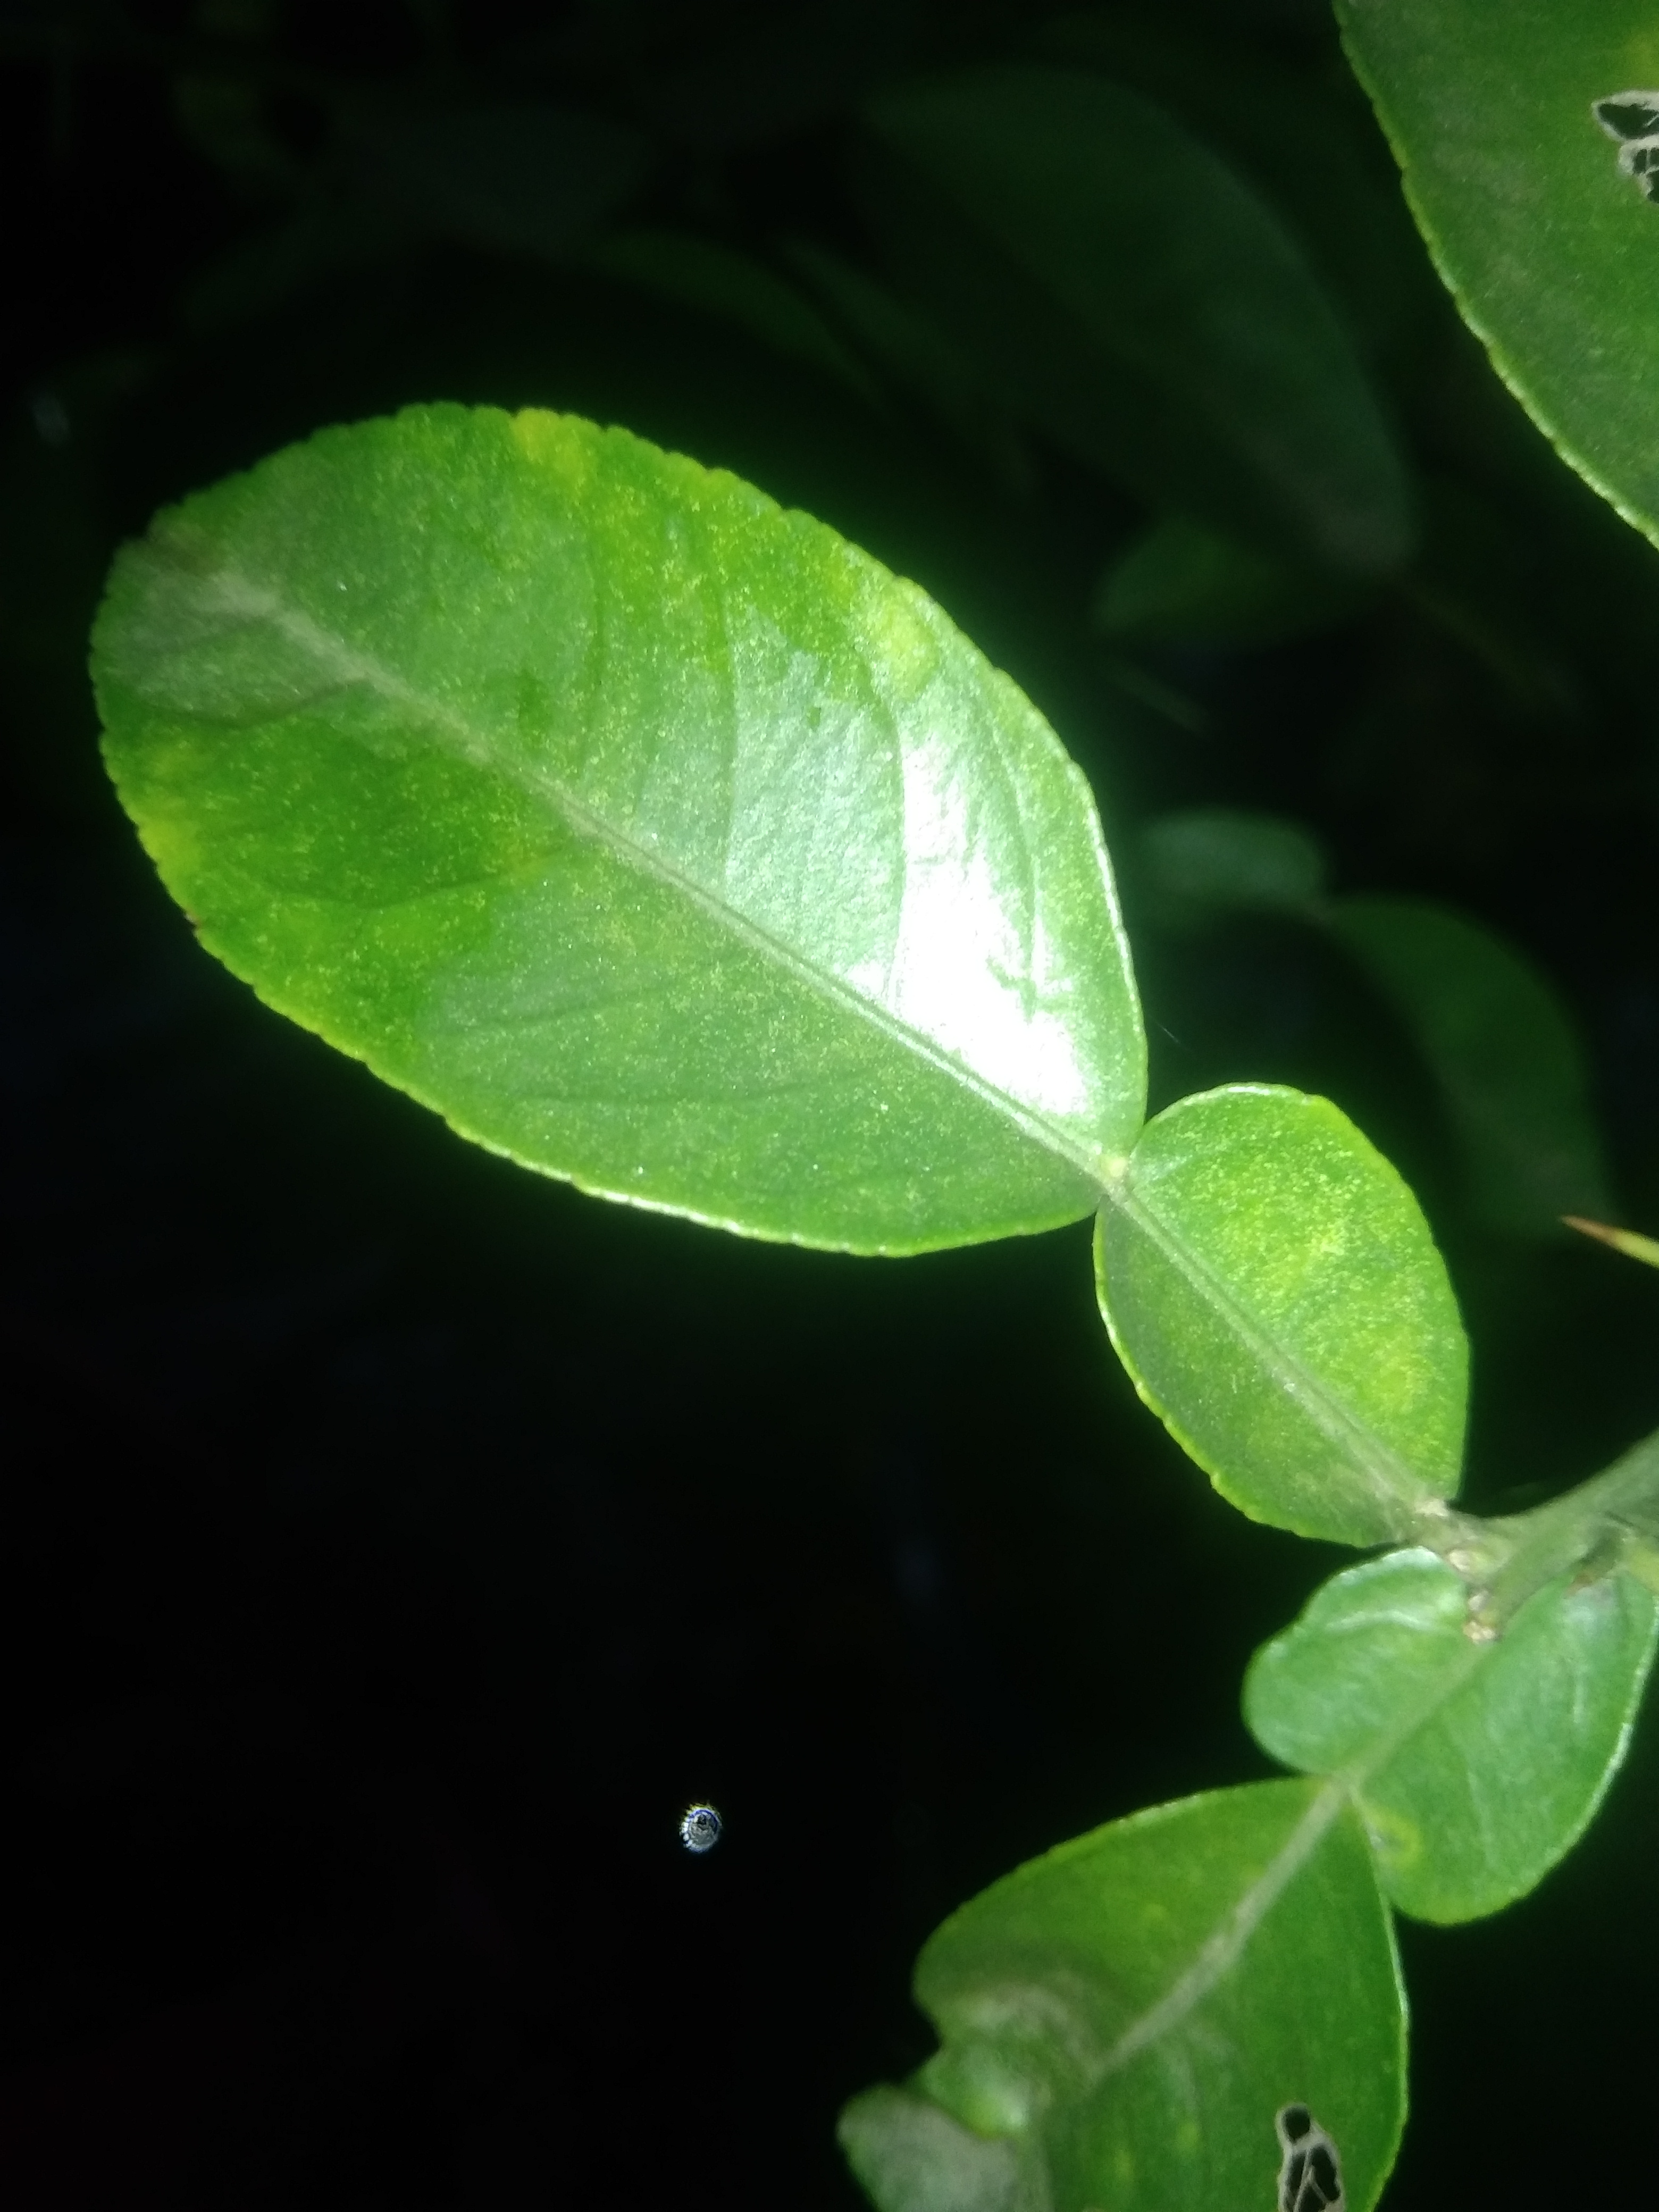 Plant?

lemon
